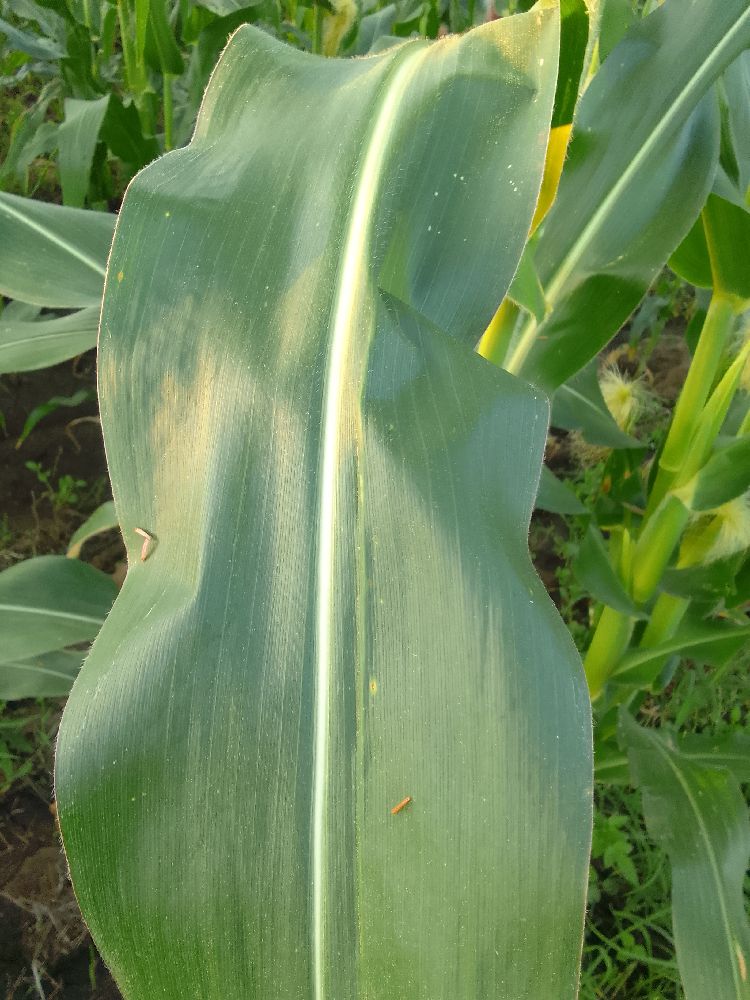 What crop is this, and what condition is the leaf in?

maize, healthy
